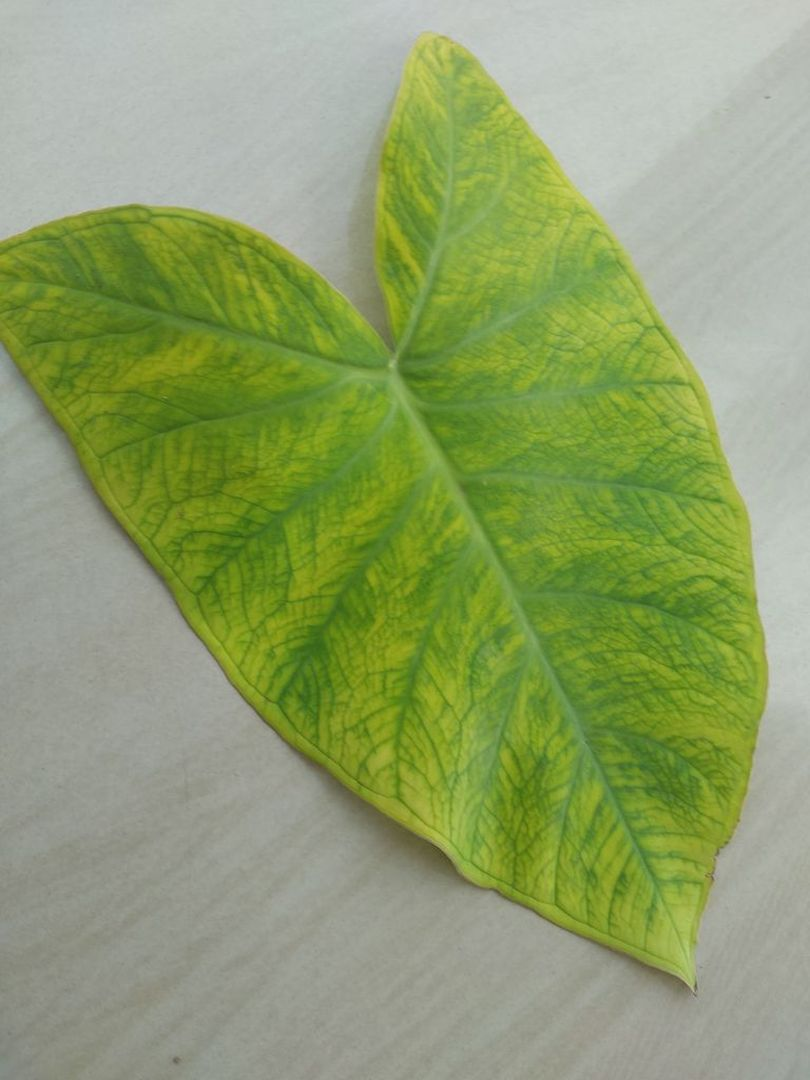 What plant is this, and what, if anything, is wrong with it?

taro, mosaic
